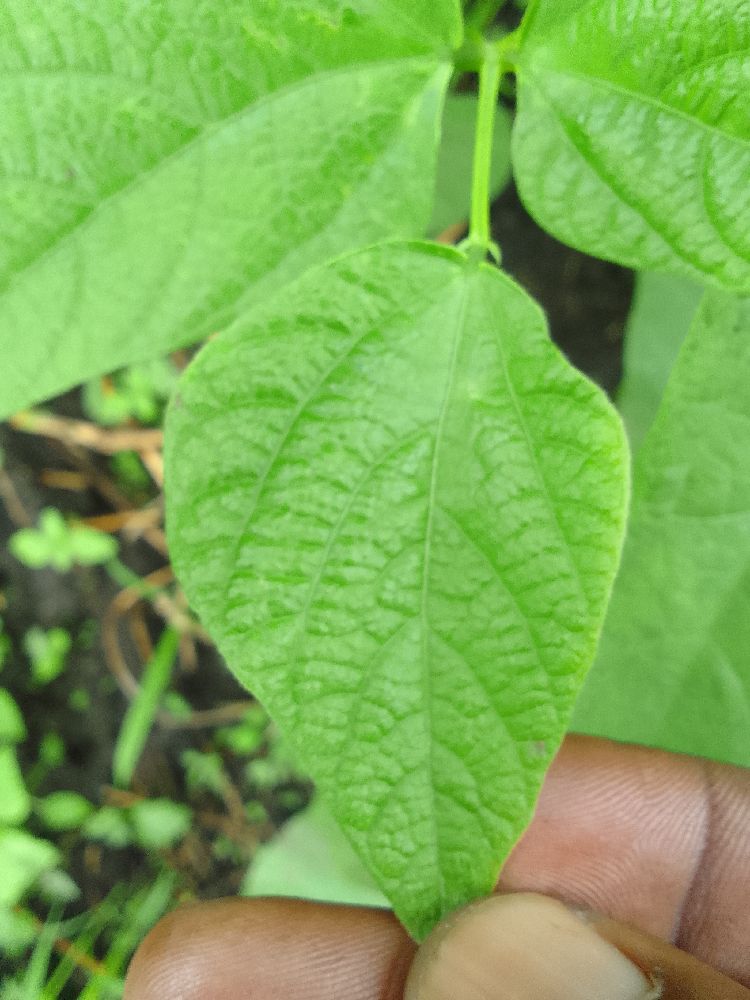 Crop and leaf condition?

common bean, healthy
